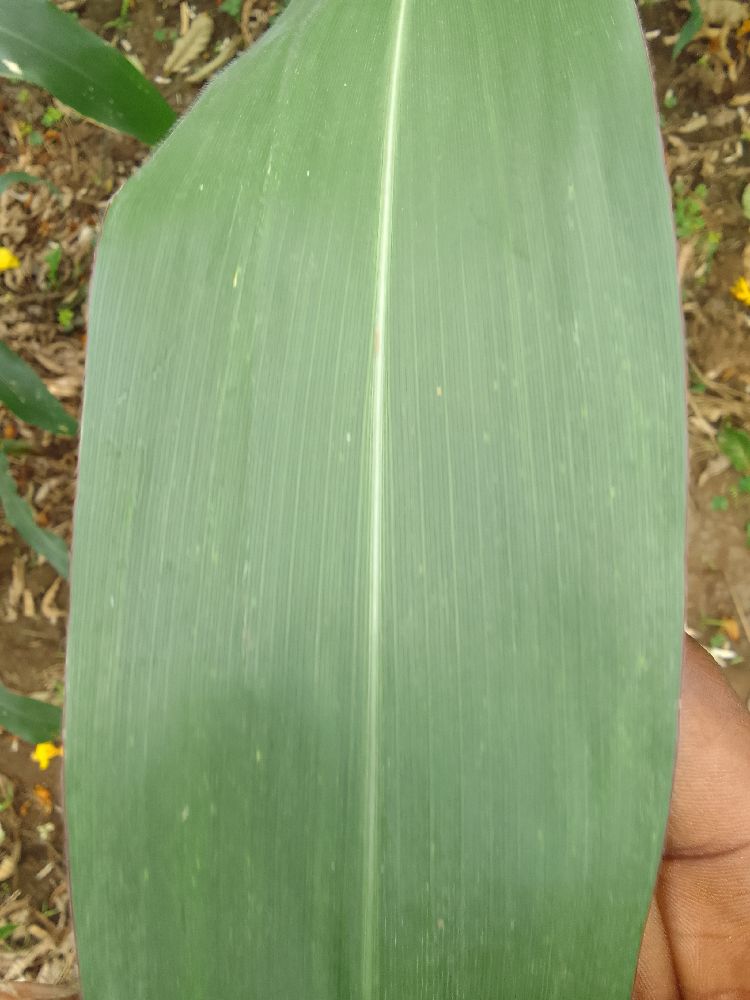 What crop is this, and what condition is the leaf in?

maize, healthy
